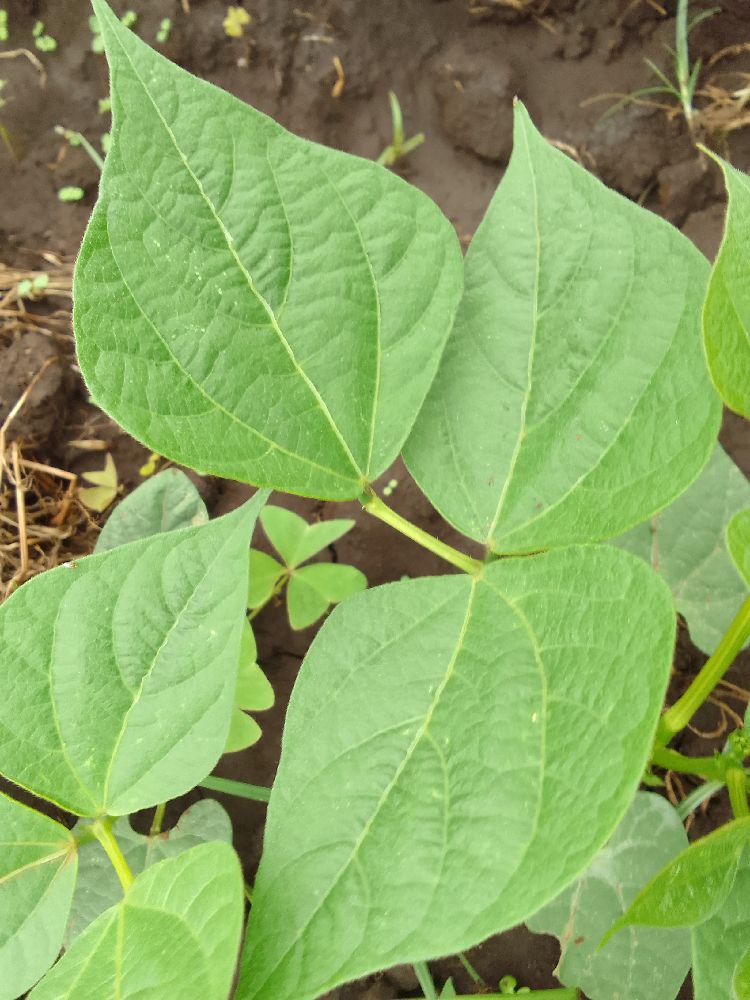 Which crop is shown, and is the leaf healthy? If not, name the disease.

common bean, healthy
